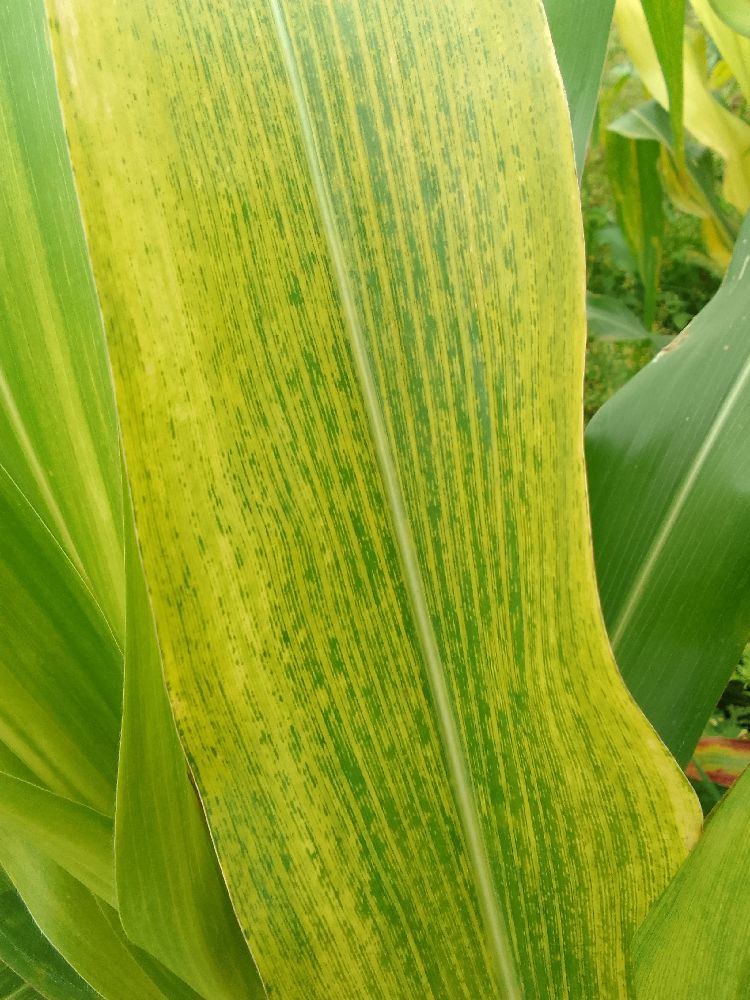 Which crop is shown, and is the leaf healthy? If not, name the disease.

maize, maize lethal necrosis
